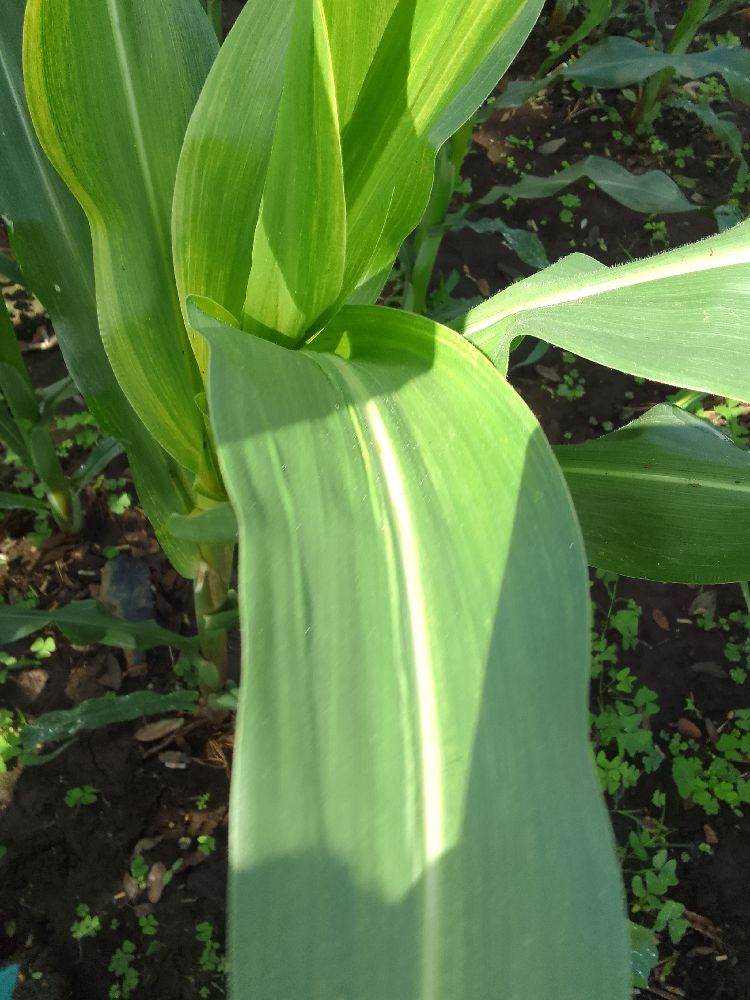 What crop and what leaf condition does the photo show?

maize, healthy
